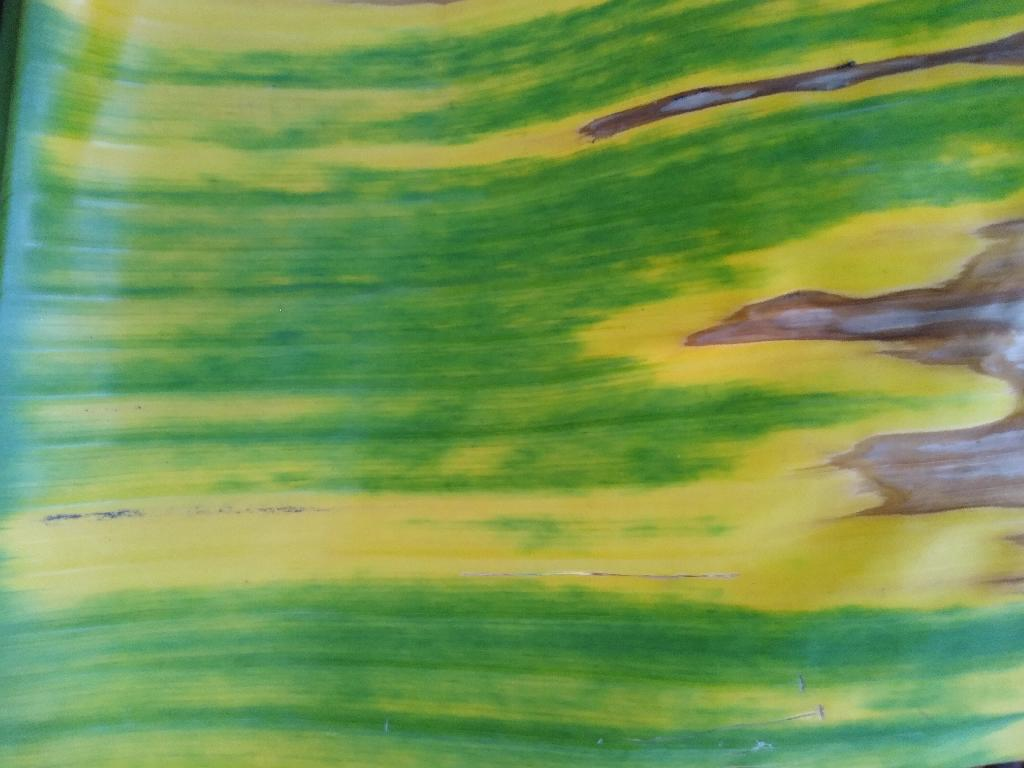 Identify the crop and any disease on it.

banana, fusarium wilt race 1
